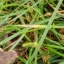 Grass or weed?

grass
